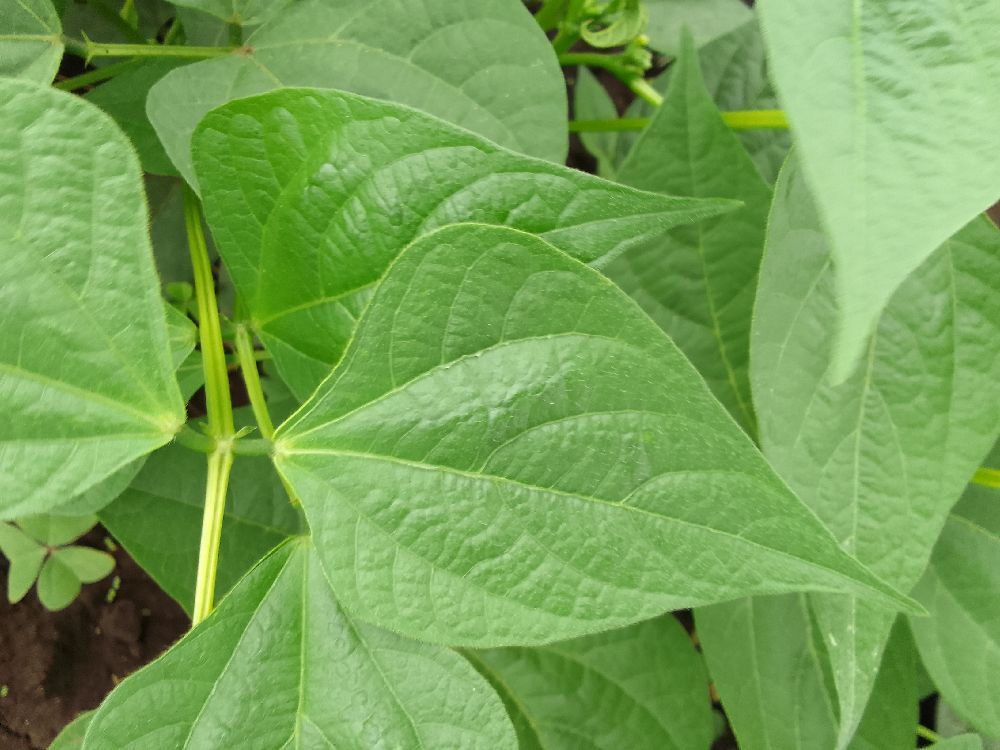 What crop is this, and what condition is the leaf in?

common bean, healthy
